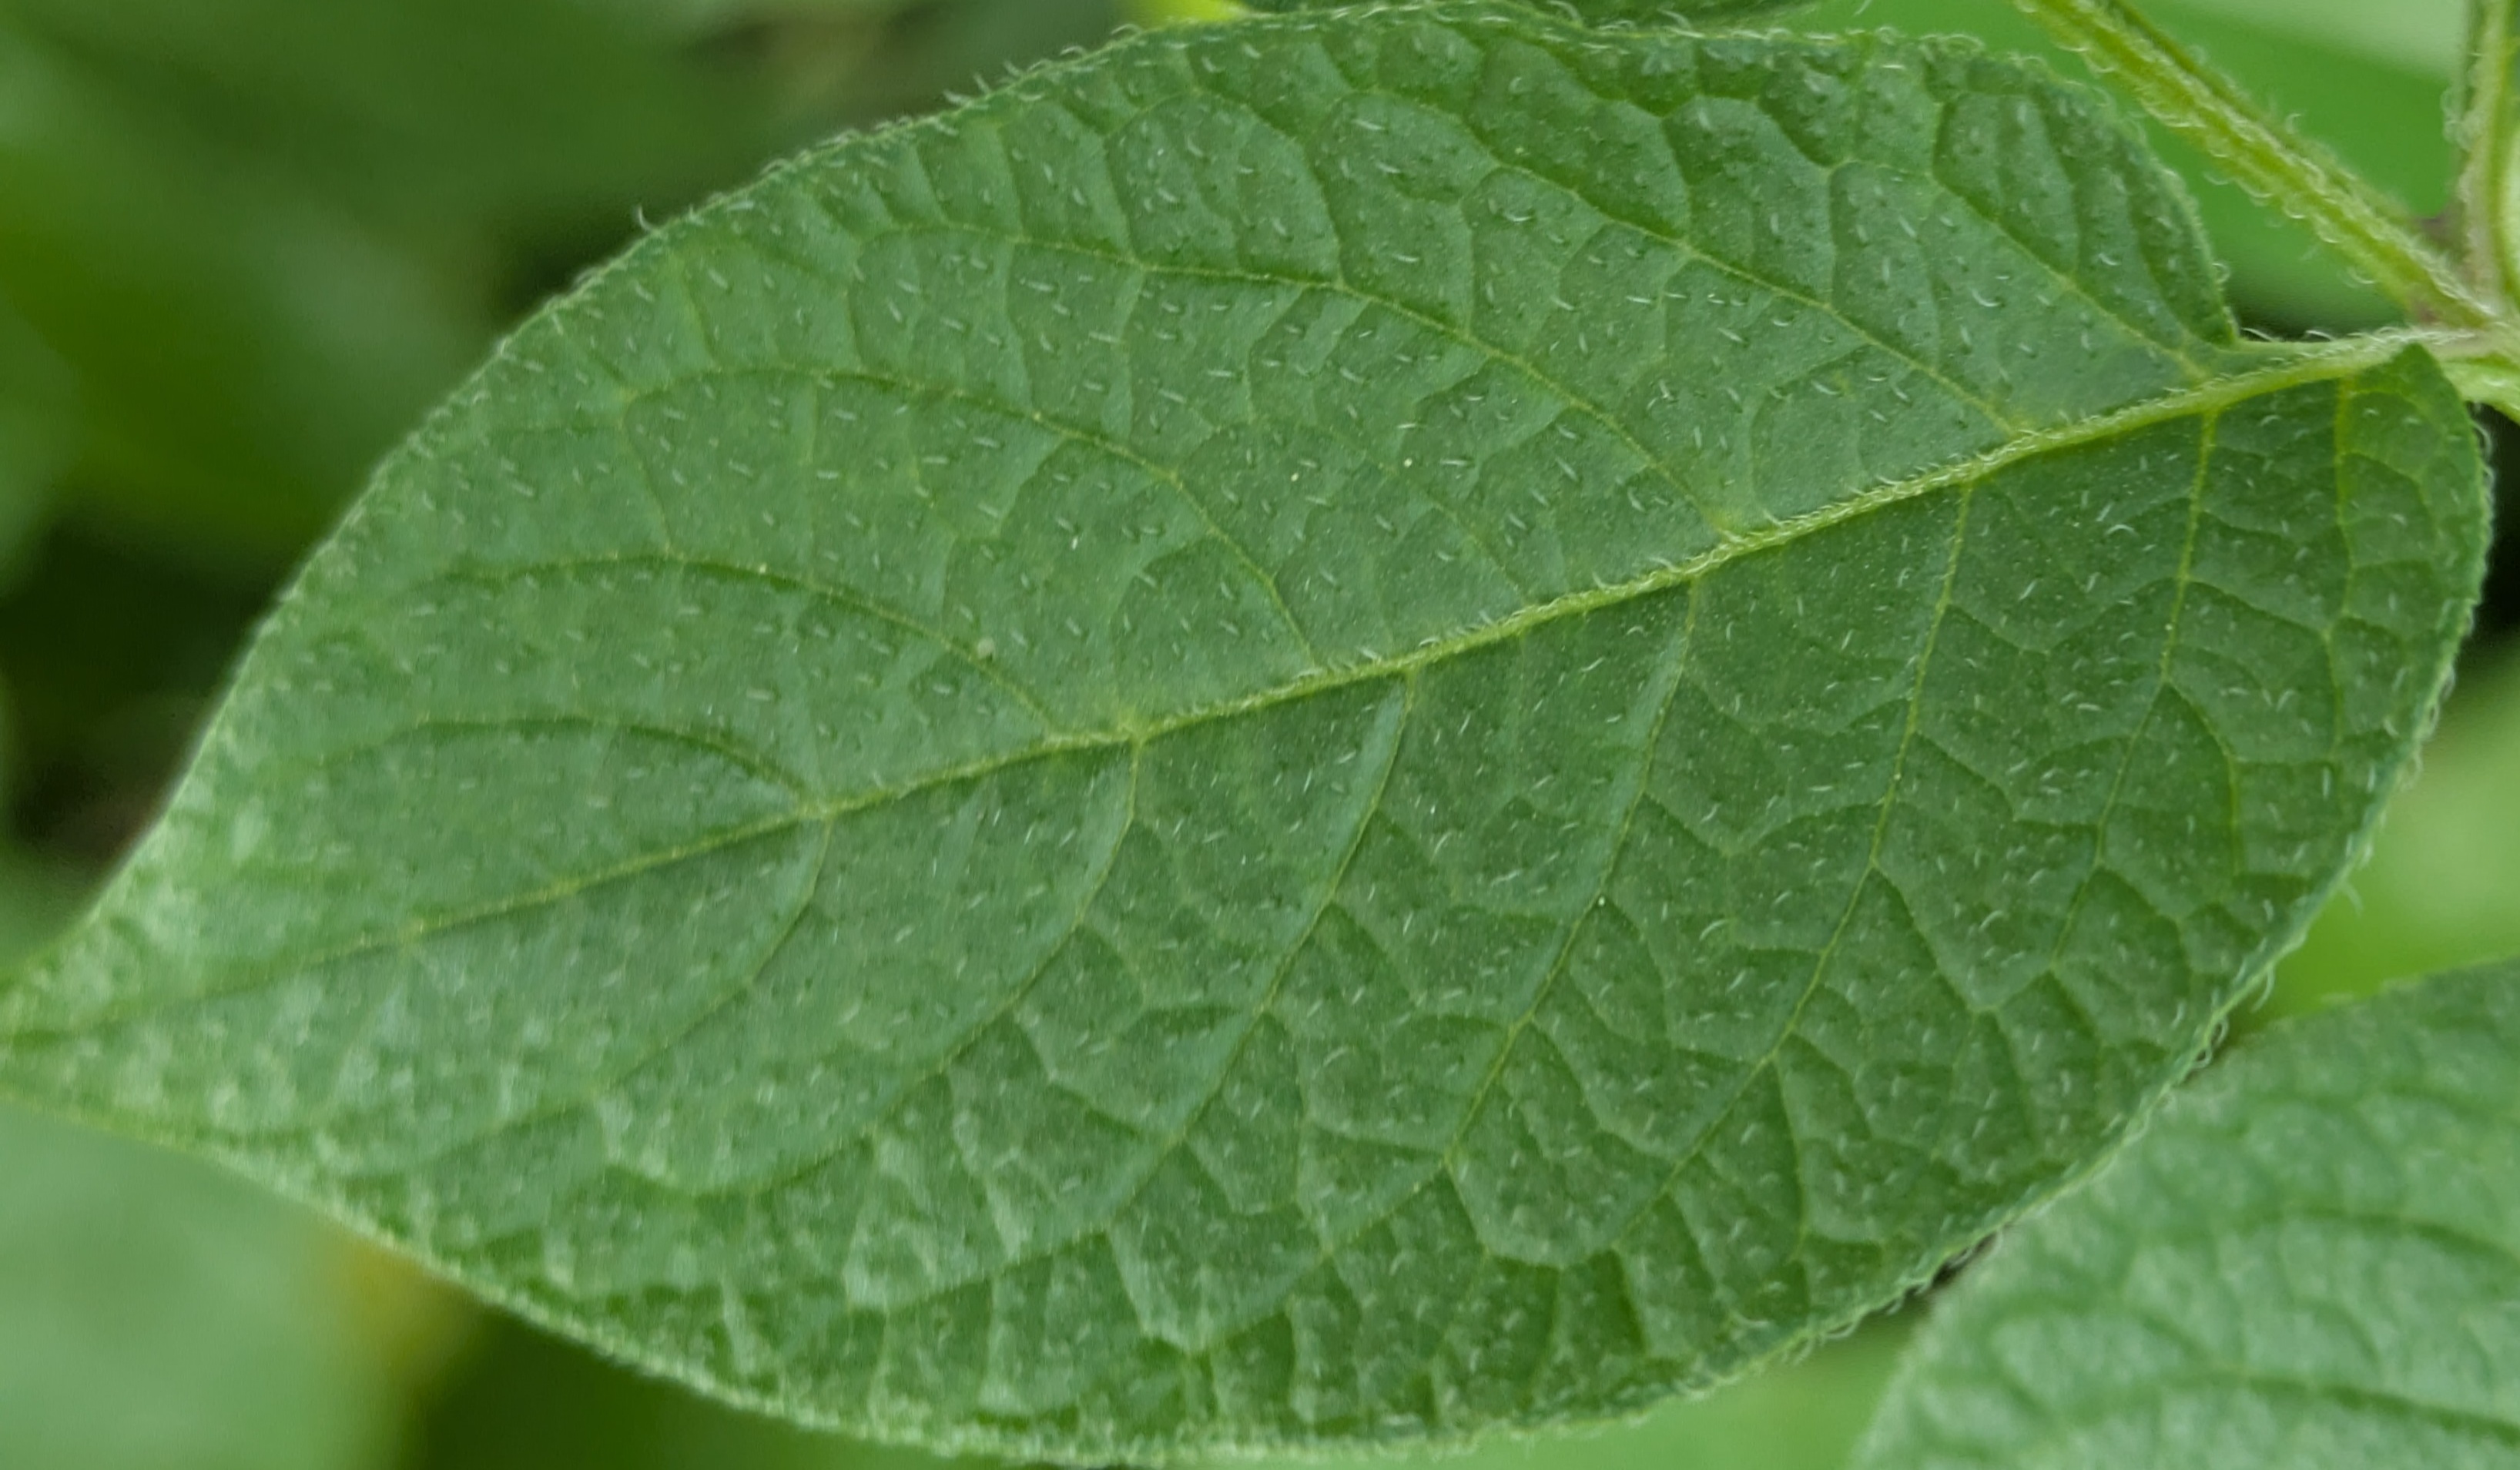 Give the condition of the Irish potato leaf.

healthy
